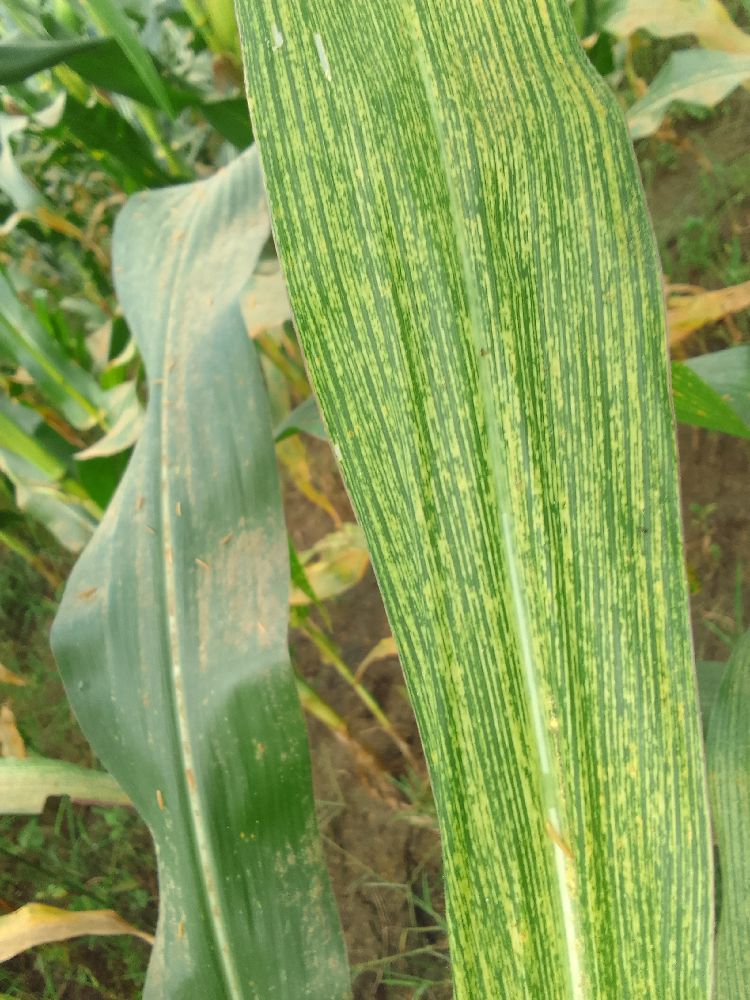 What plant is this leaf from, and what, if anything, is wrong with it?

maize, maize streak virus
